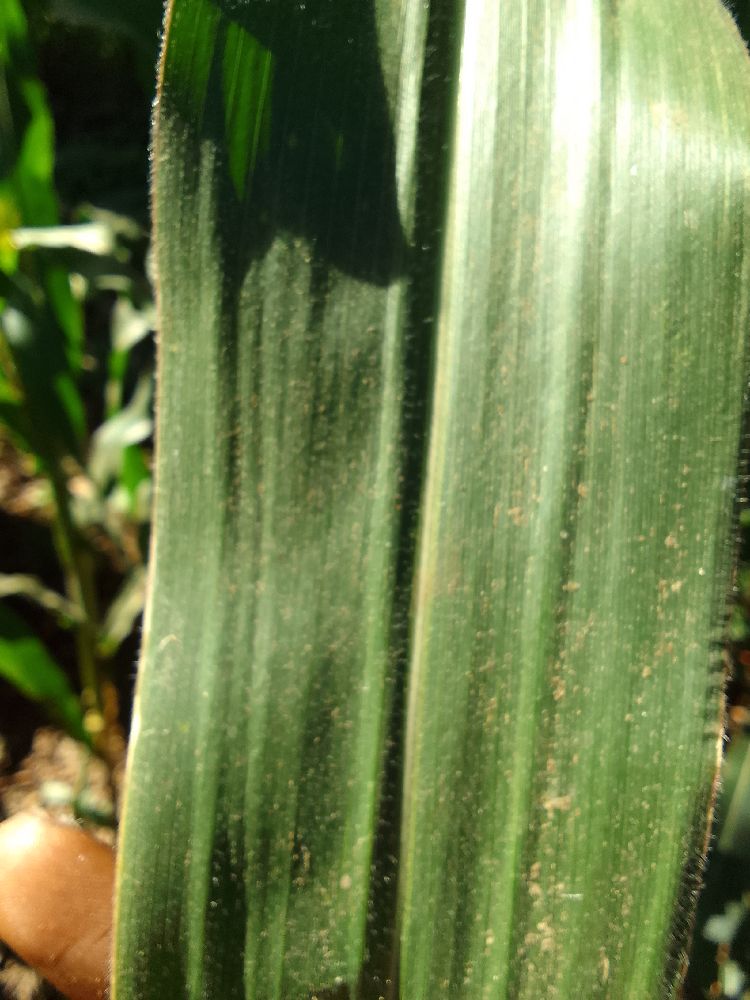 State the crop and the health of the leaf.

maize, healthy
